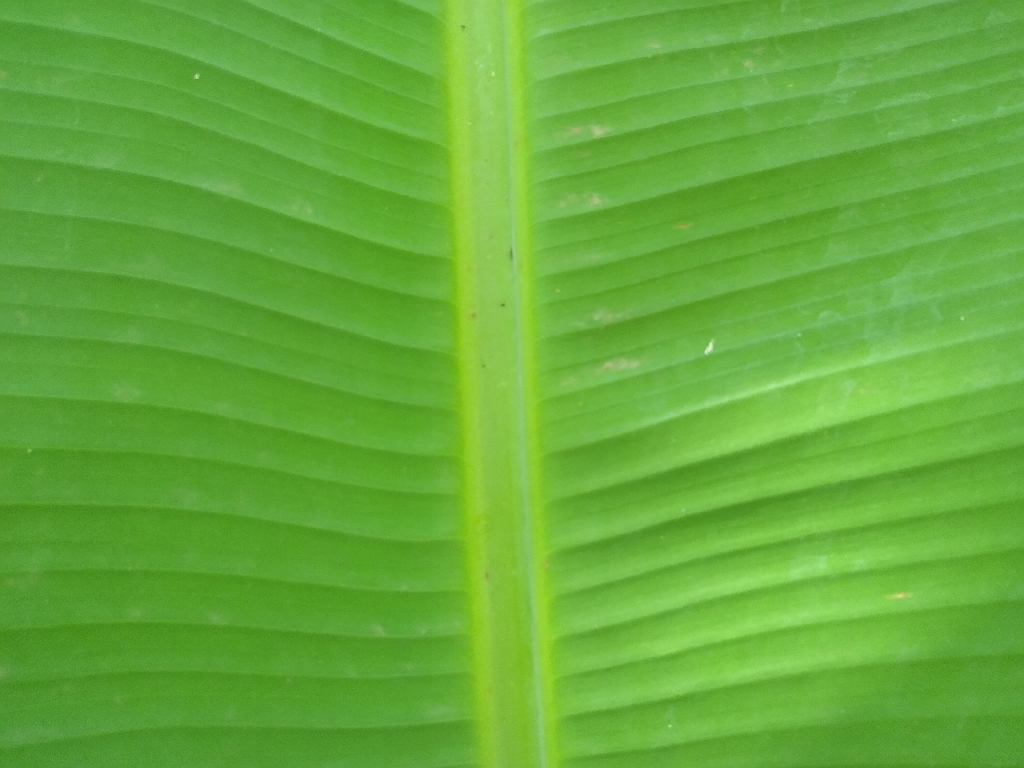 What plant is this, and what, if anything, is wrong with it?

banana, healthy
